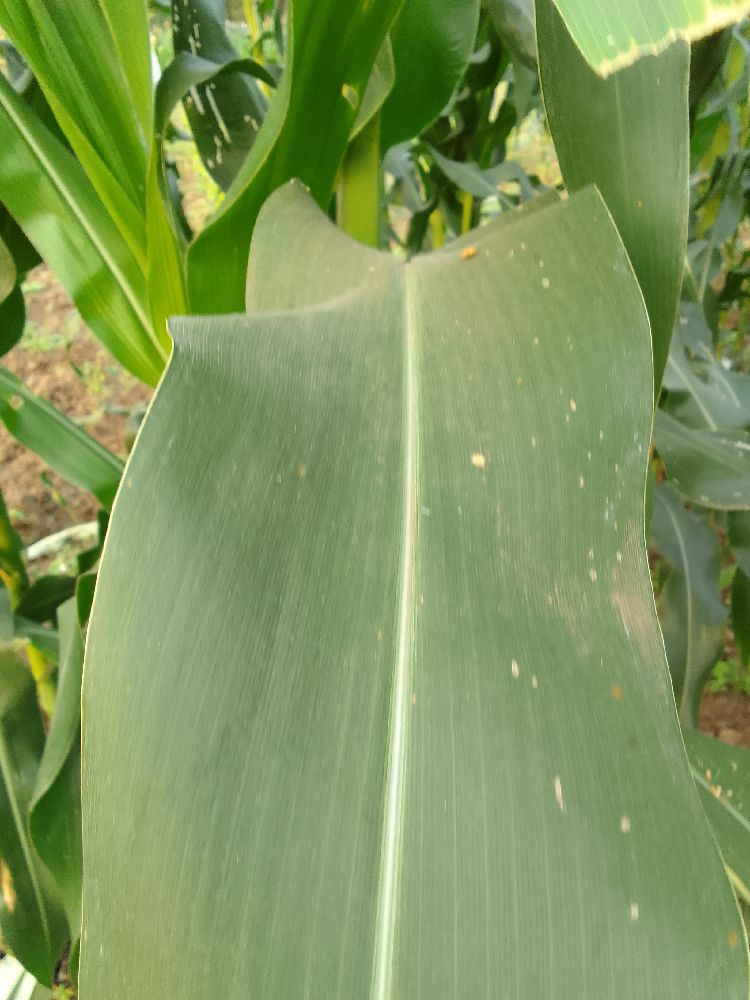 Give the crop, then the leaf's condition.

maize, healthy
